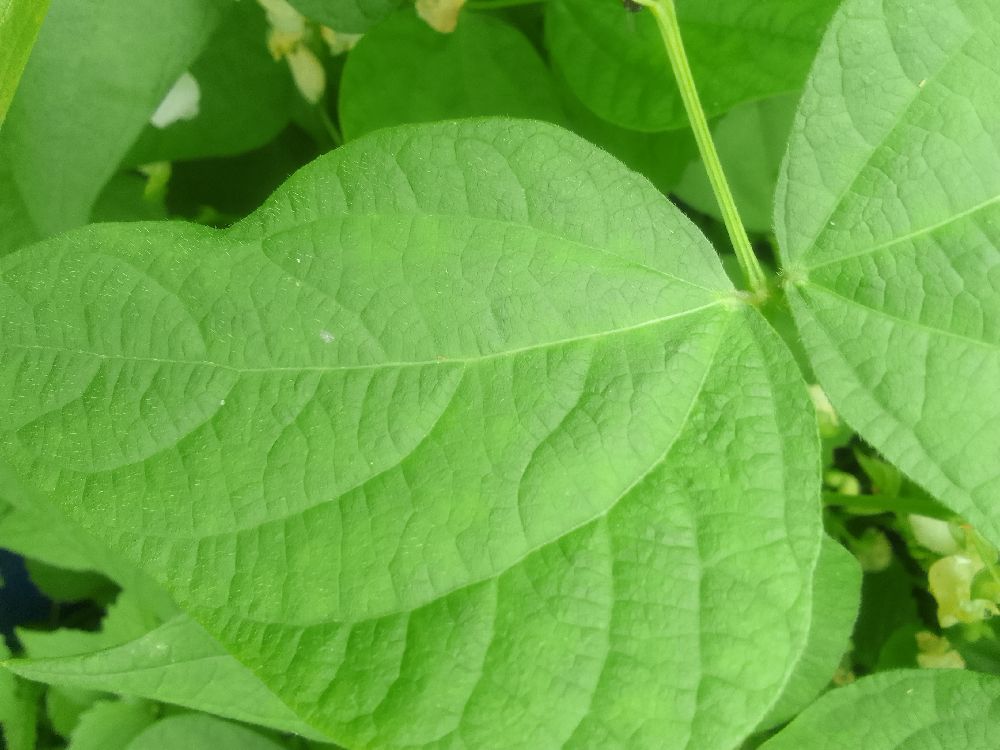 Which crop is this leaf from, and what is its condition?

common bean, healthy
